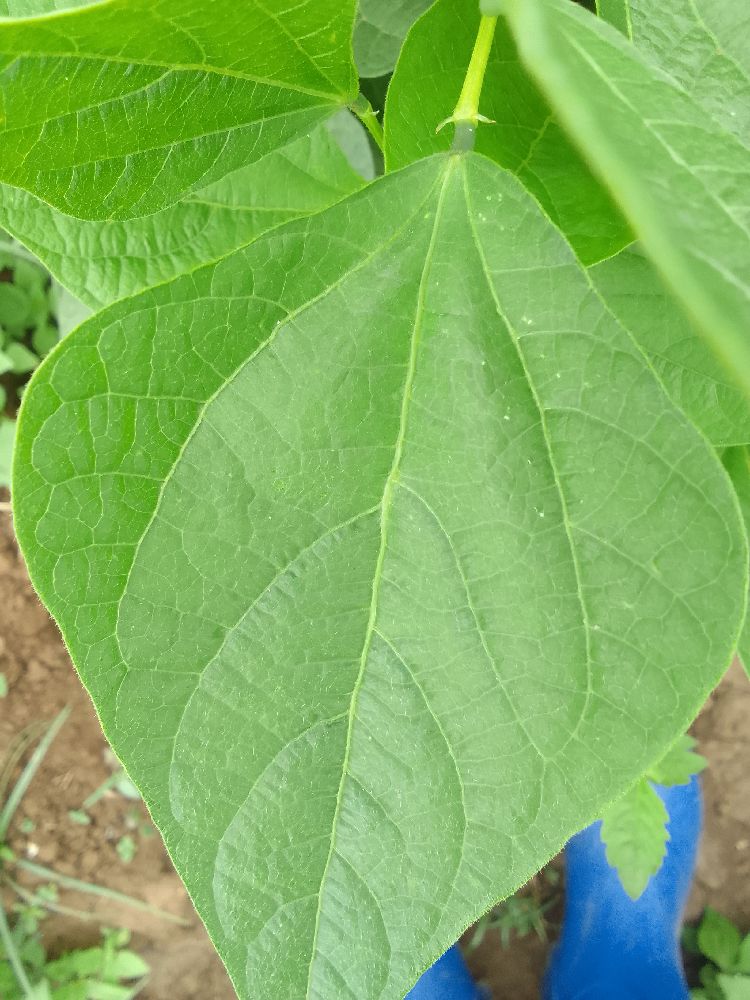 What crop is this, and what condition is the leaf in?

common bean, healthy
